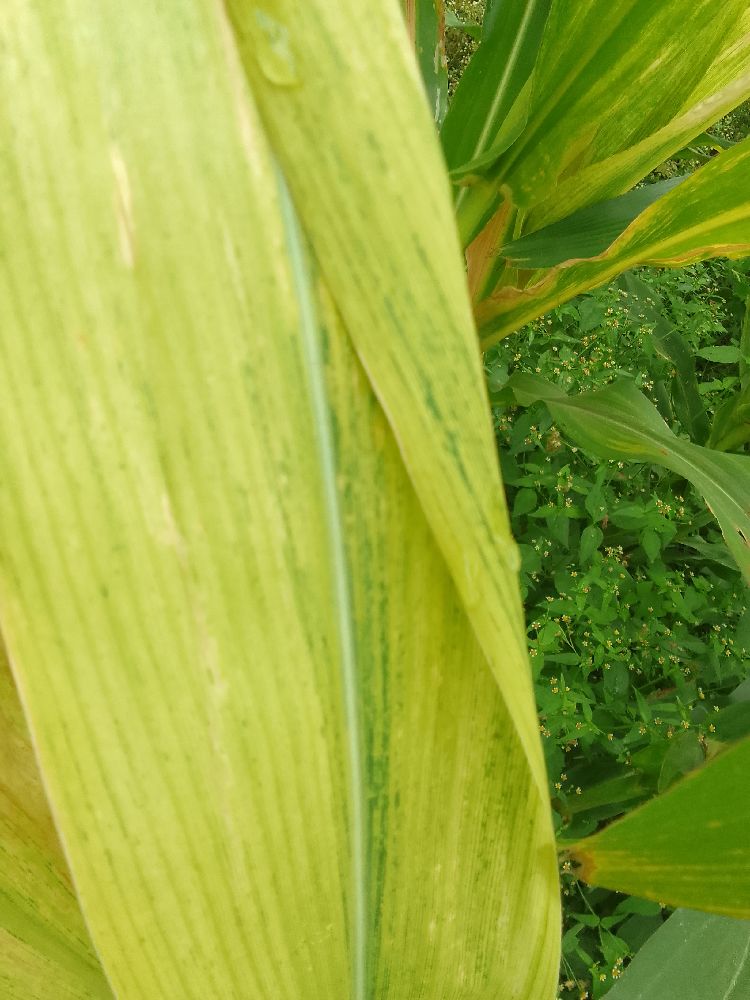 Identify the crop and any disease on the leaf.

maize, maize lethal necrosis
